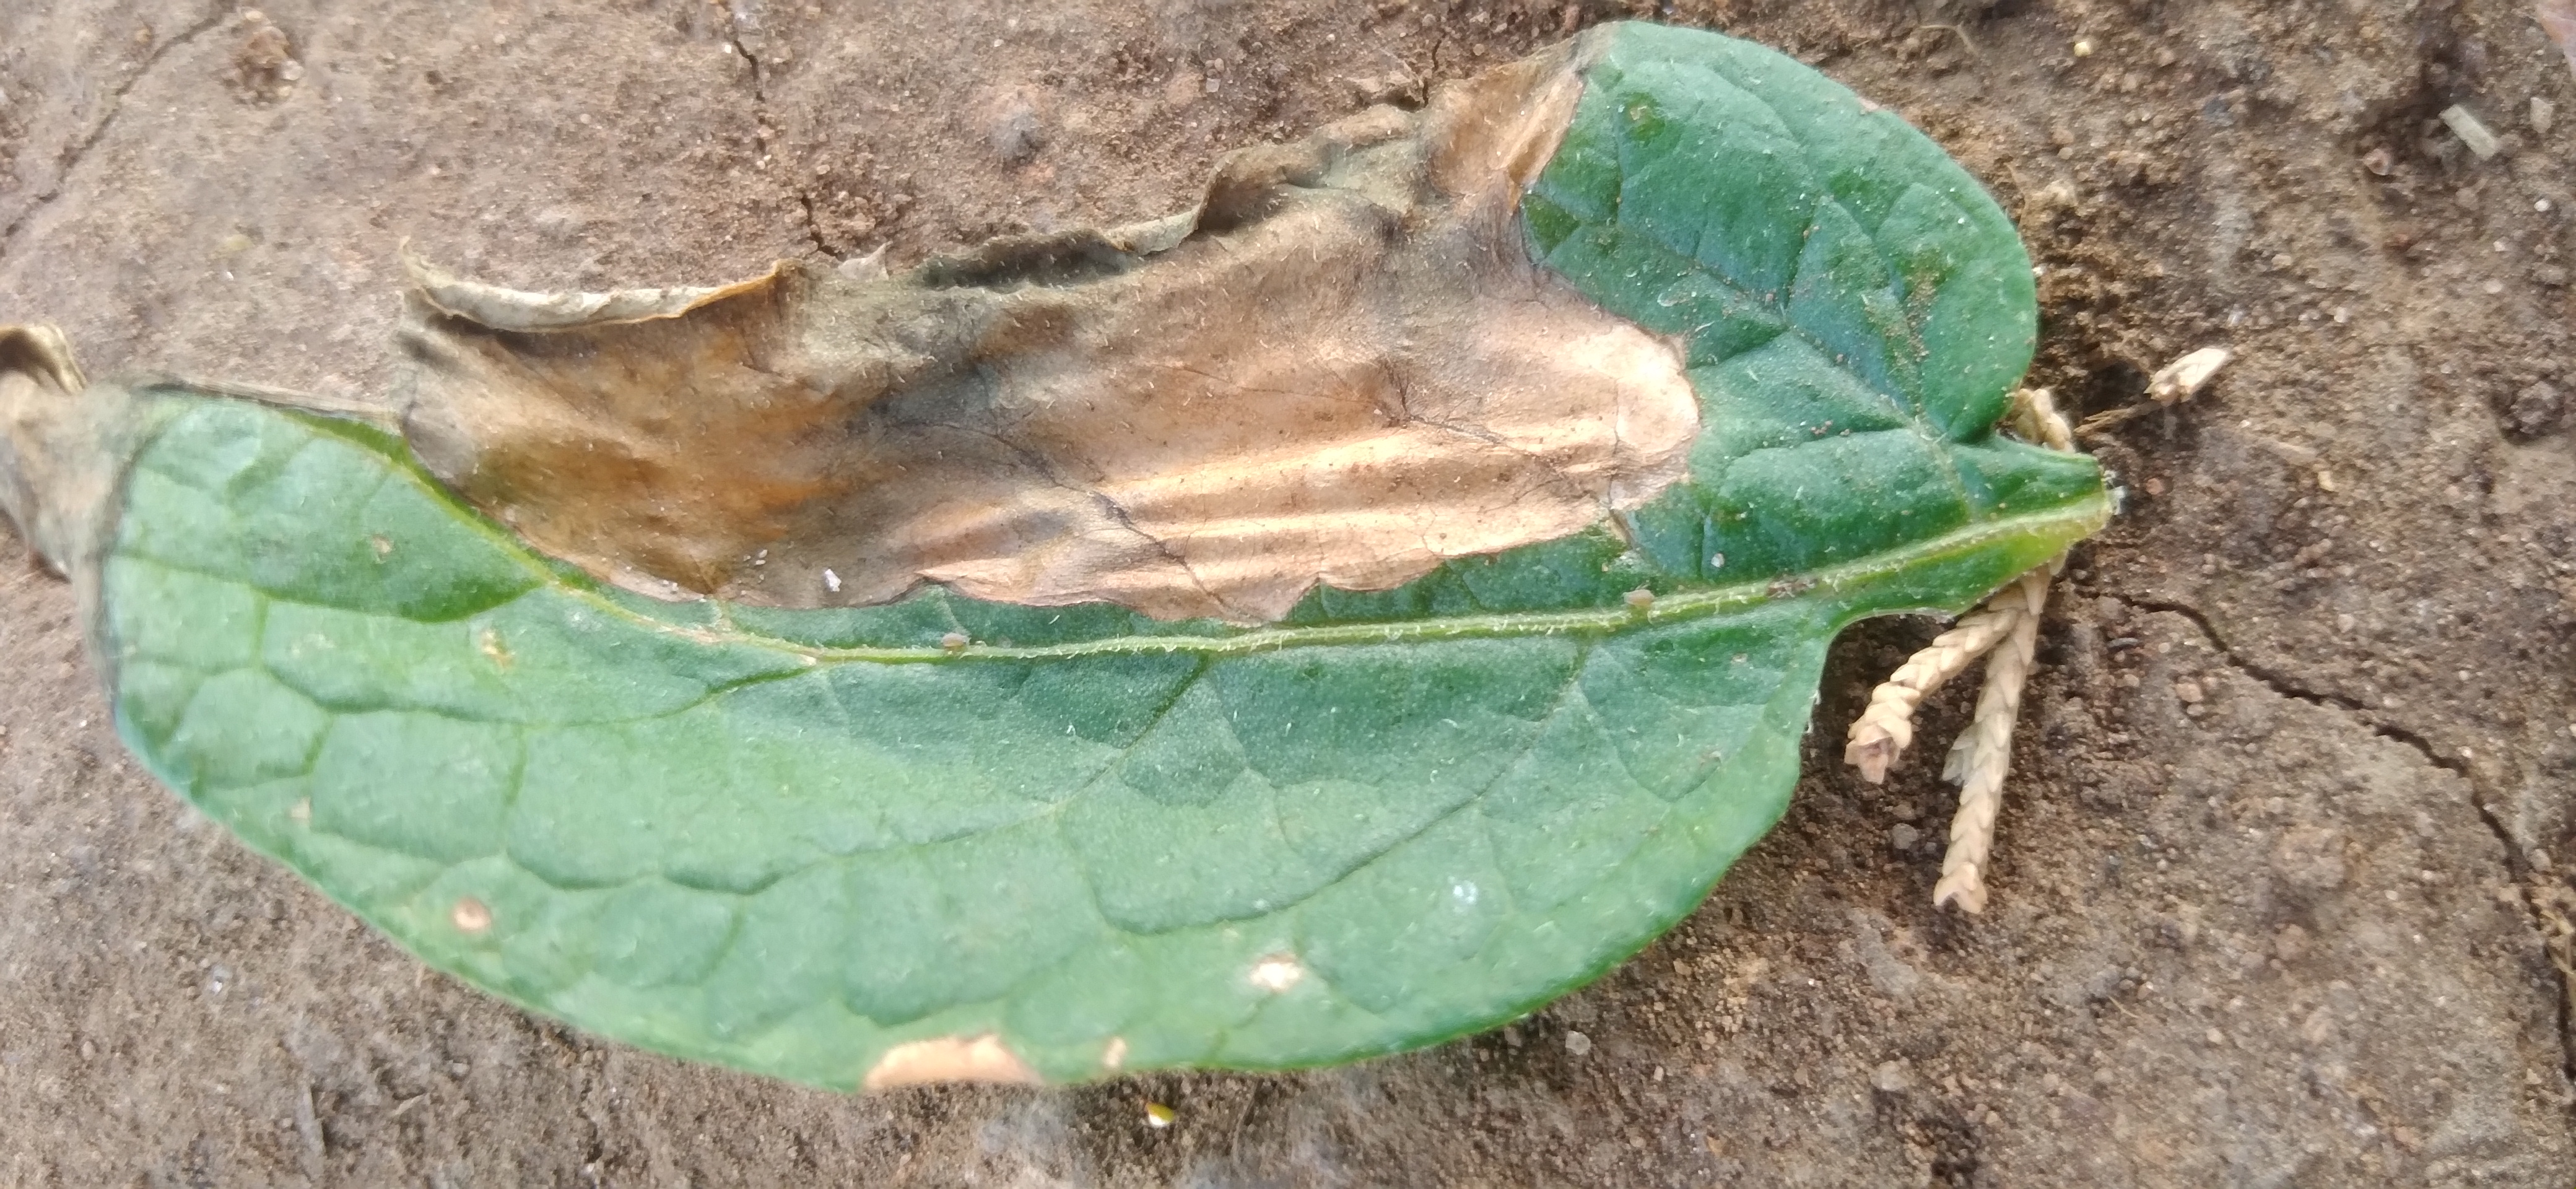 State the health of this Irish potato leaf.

early blight
